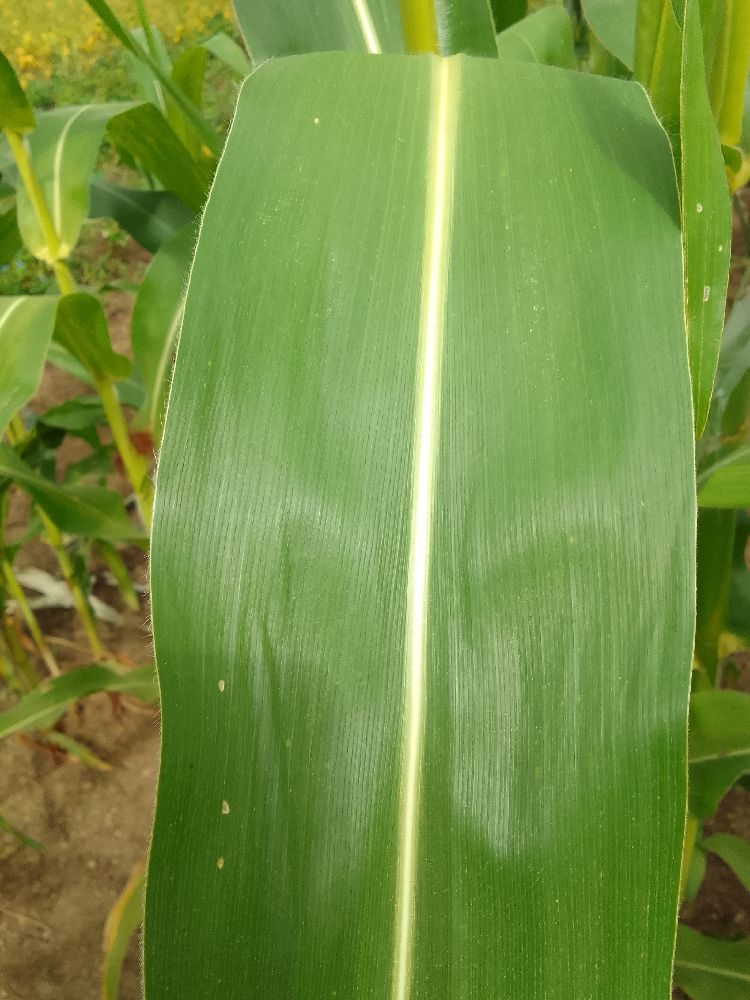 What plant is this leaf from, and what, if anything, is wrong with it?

maize, healthy
